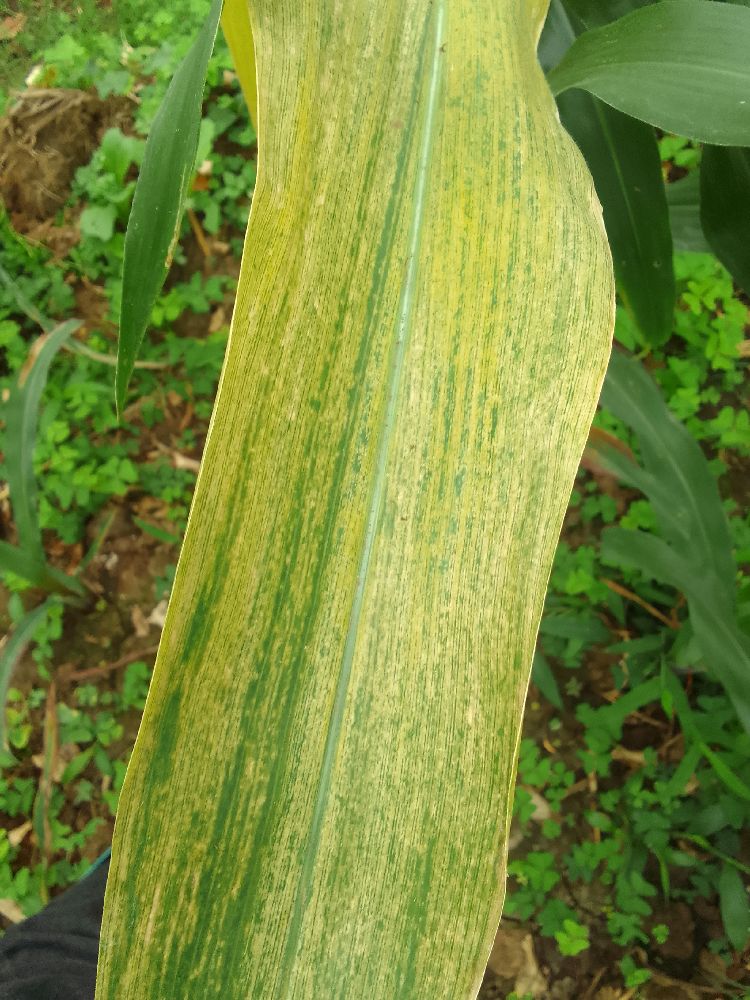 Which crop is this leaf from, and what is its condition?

maize, maize lethal necrosis
